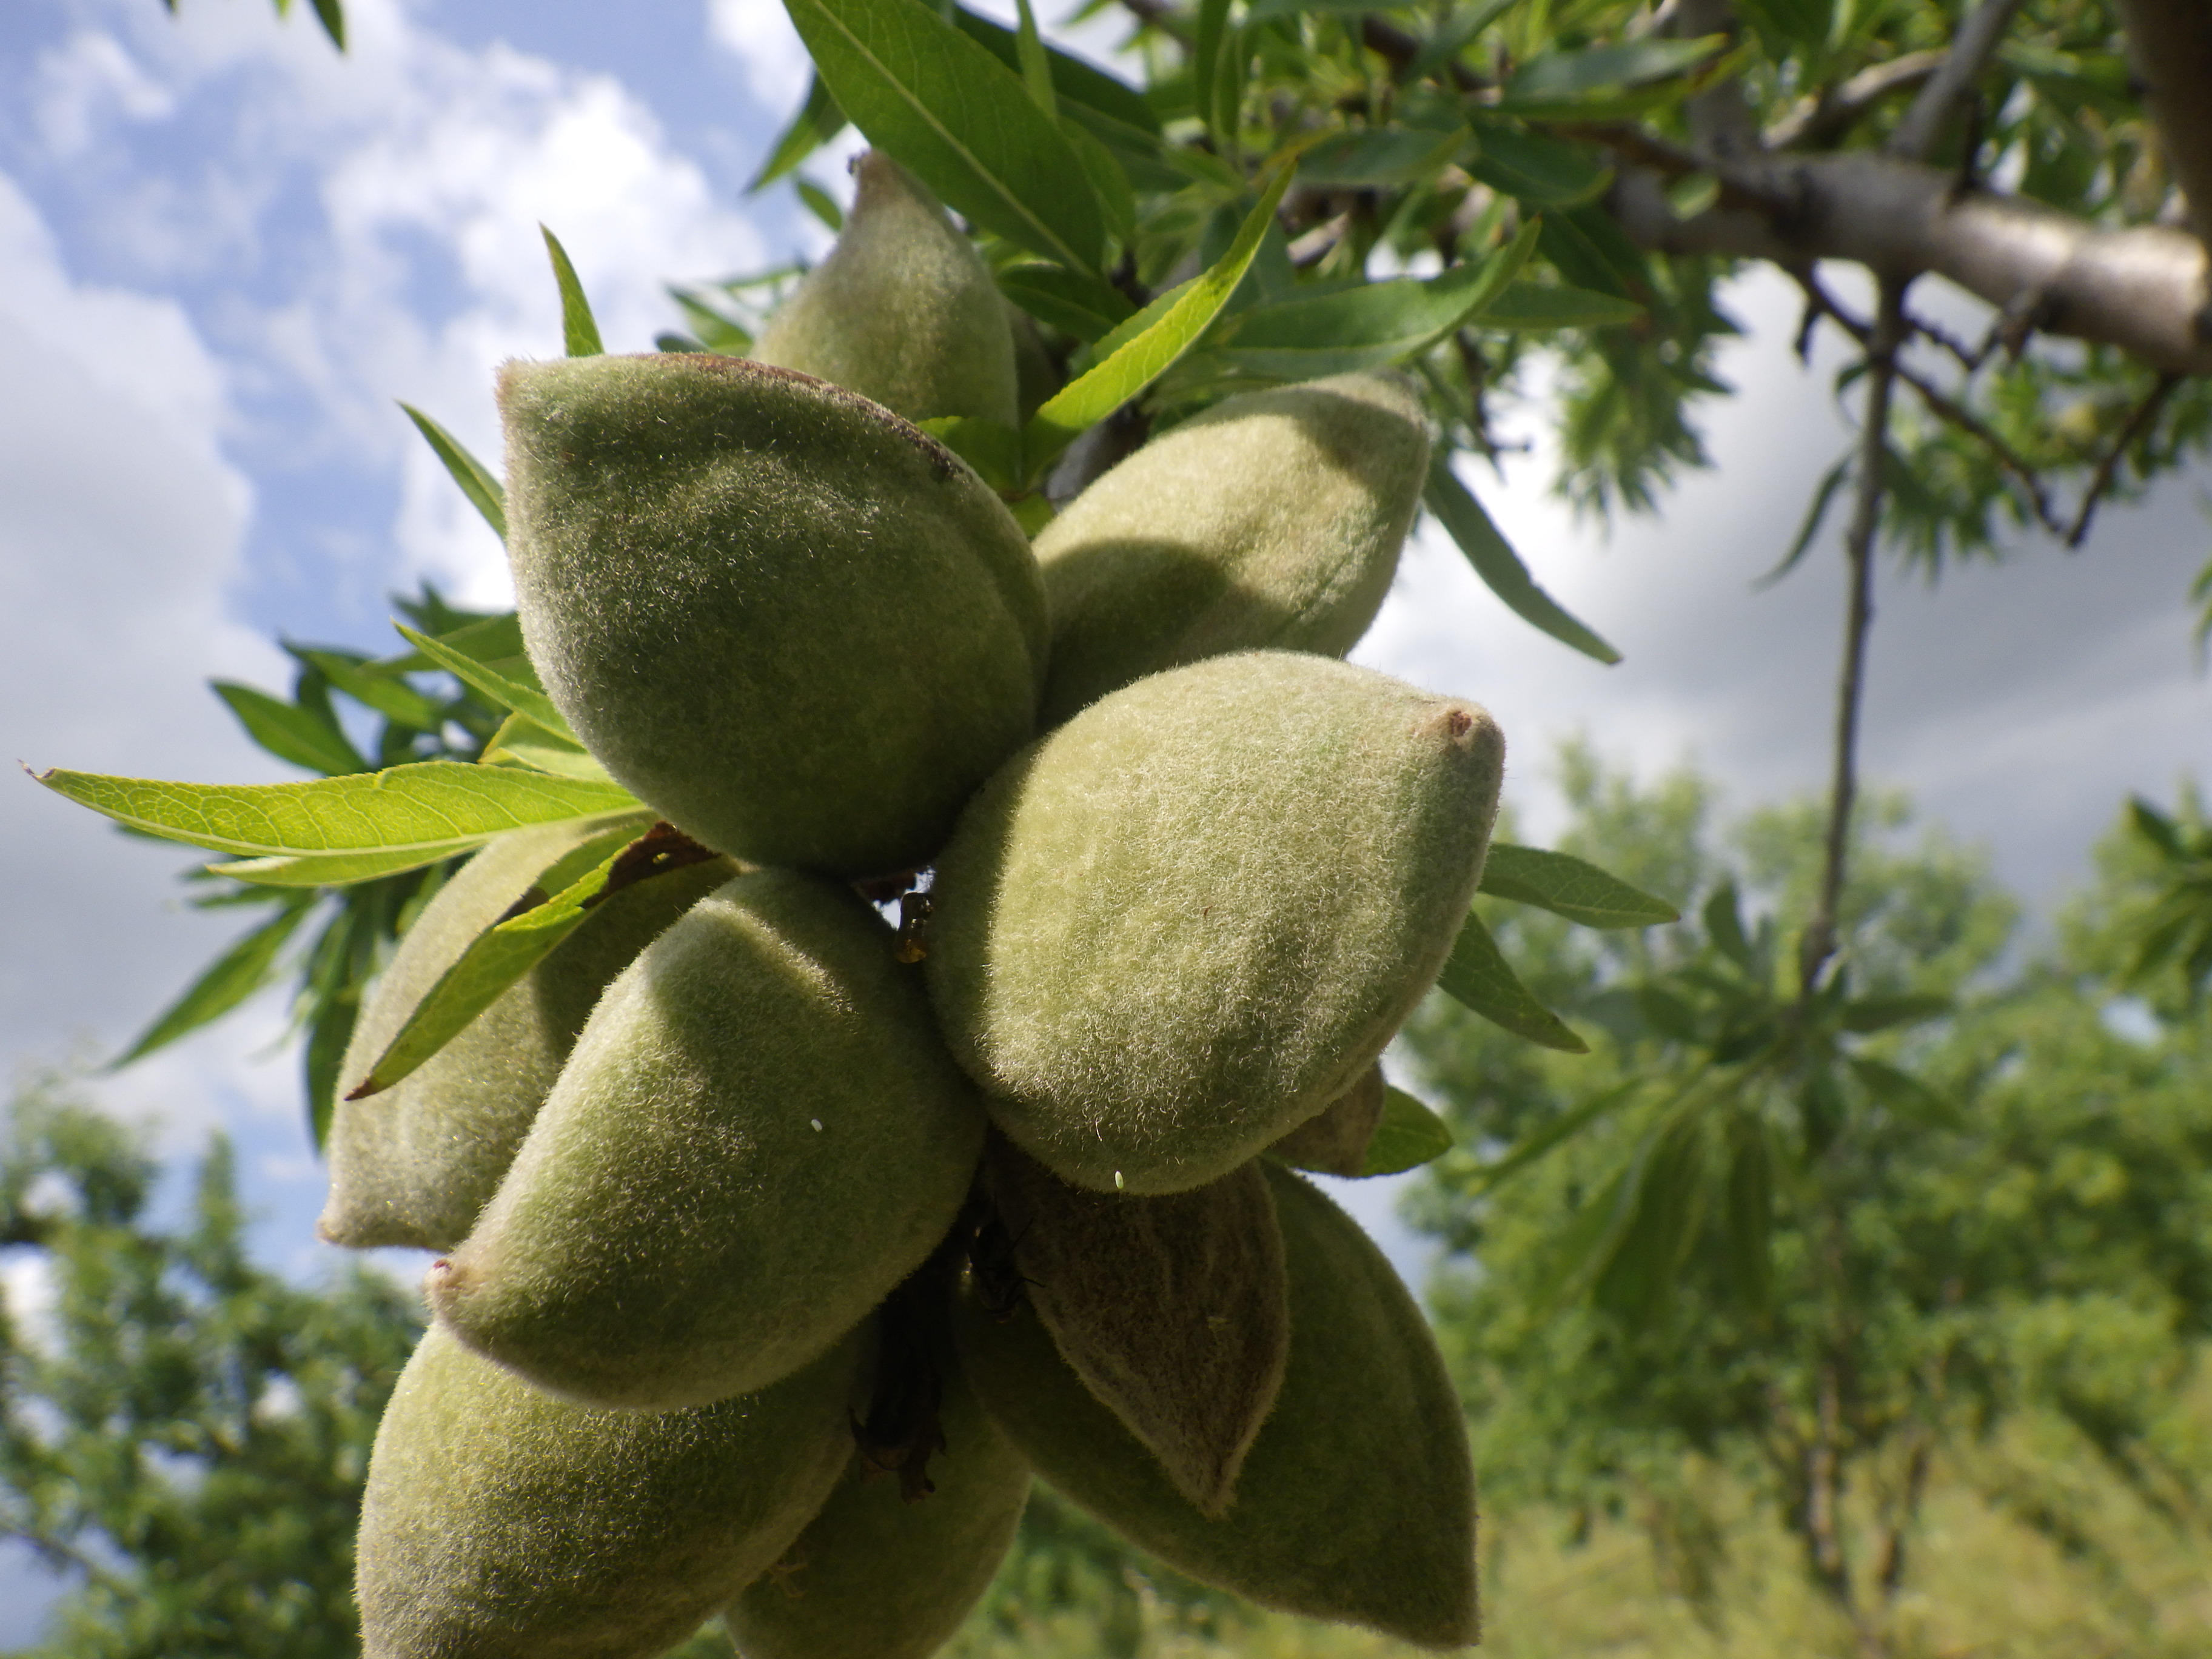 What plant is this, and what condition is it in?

almond, healthy
